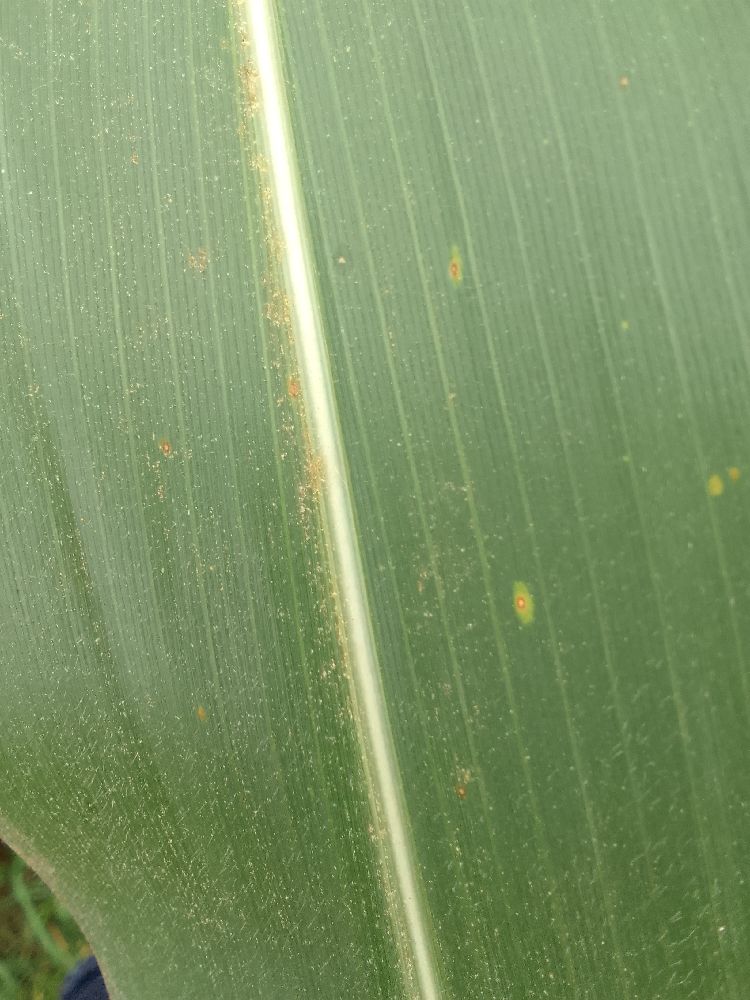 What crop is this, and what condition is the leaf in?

maize, healthy
